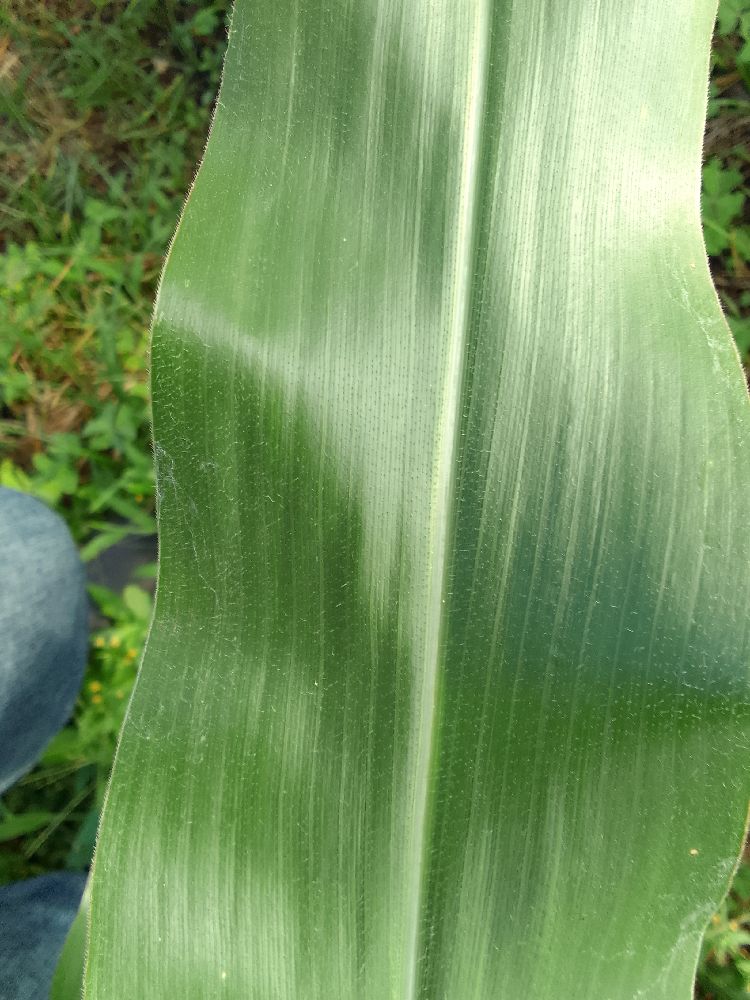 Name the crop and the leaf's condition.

maize, healthy
